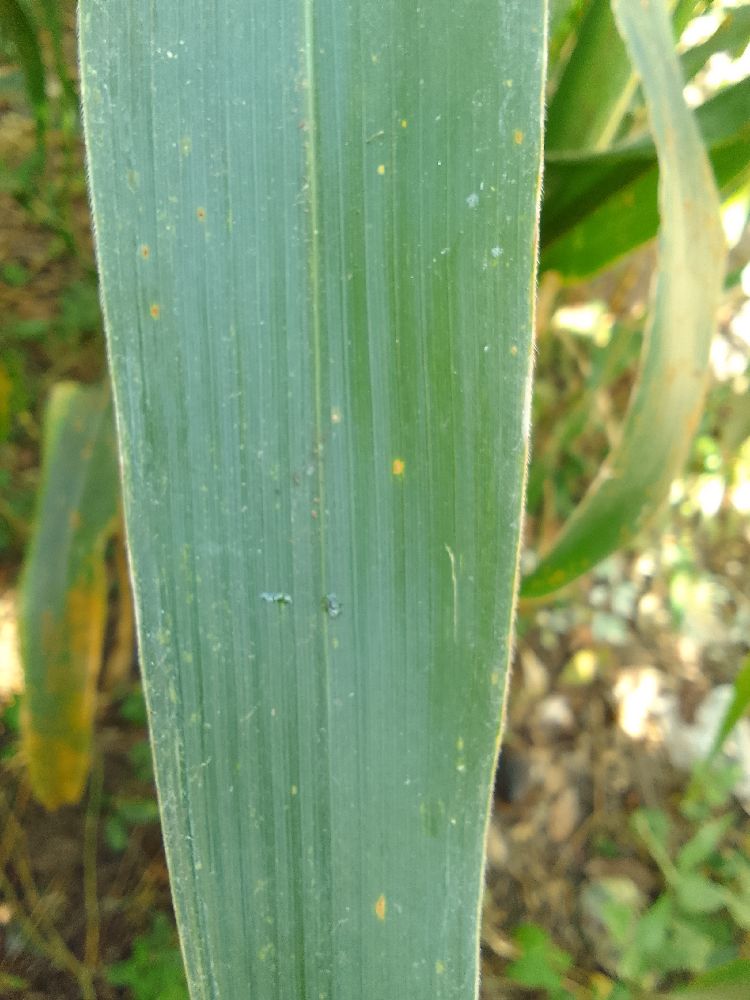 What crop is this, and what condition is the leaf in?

maize, healthy
